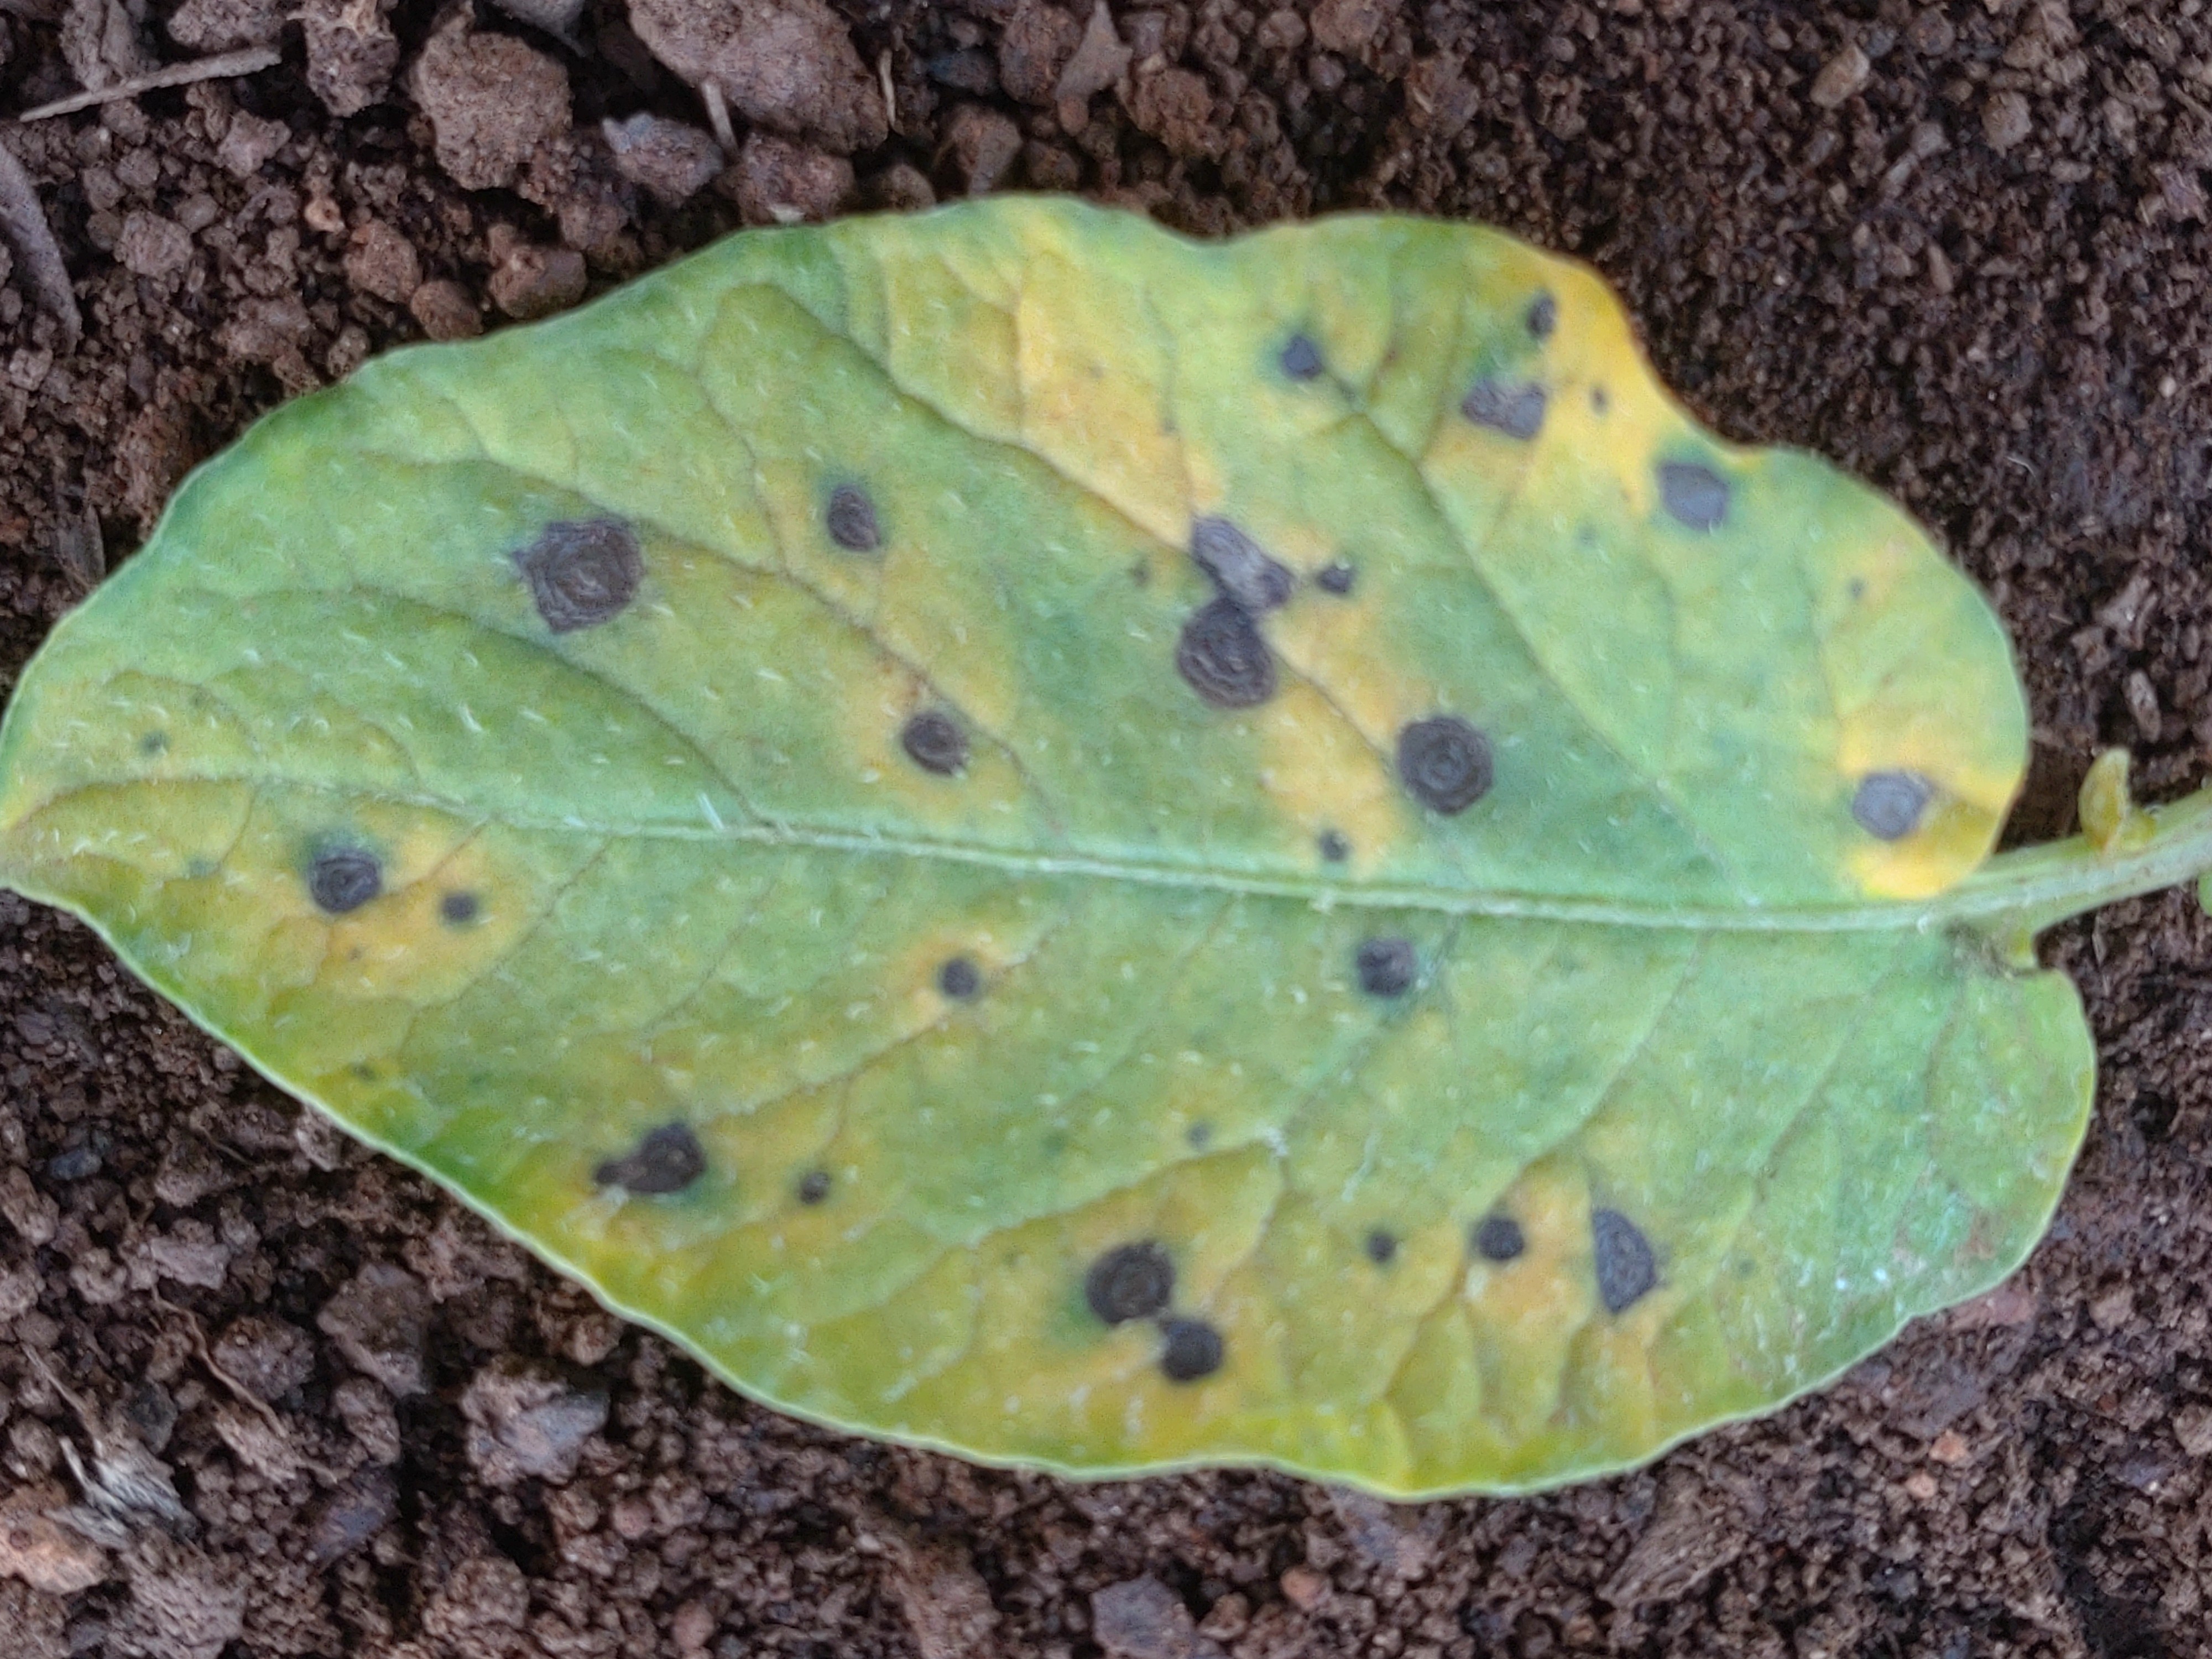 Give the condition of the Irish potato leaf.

late blight
